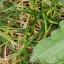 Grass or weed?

structured weed
